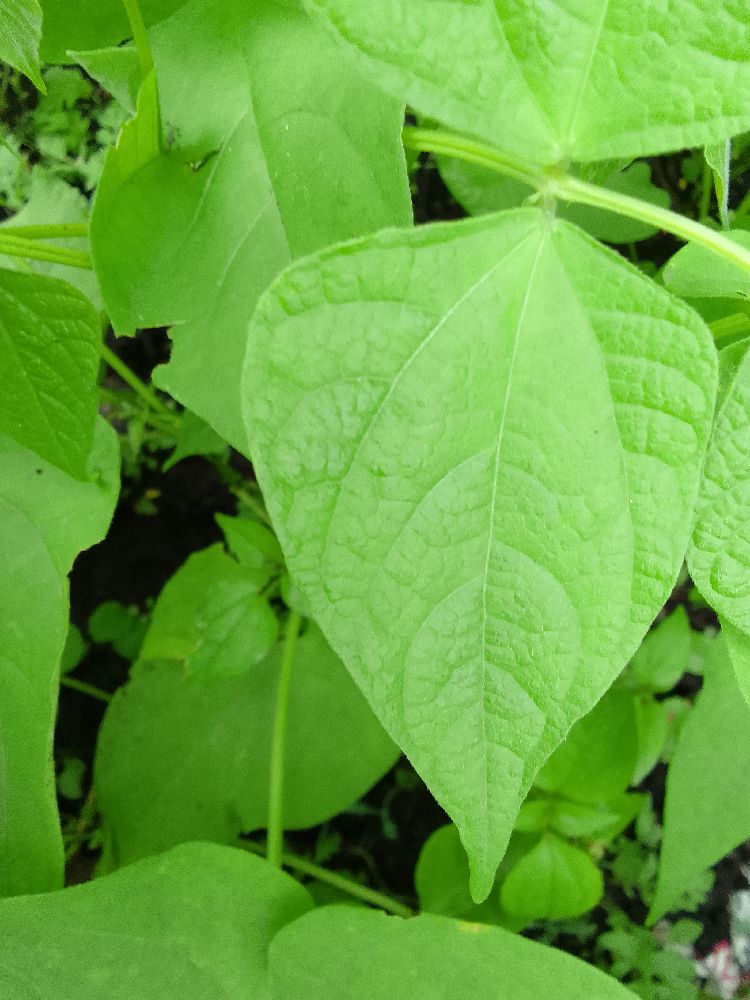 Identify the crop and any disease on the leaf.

common bean, healthy
